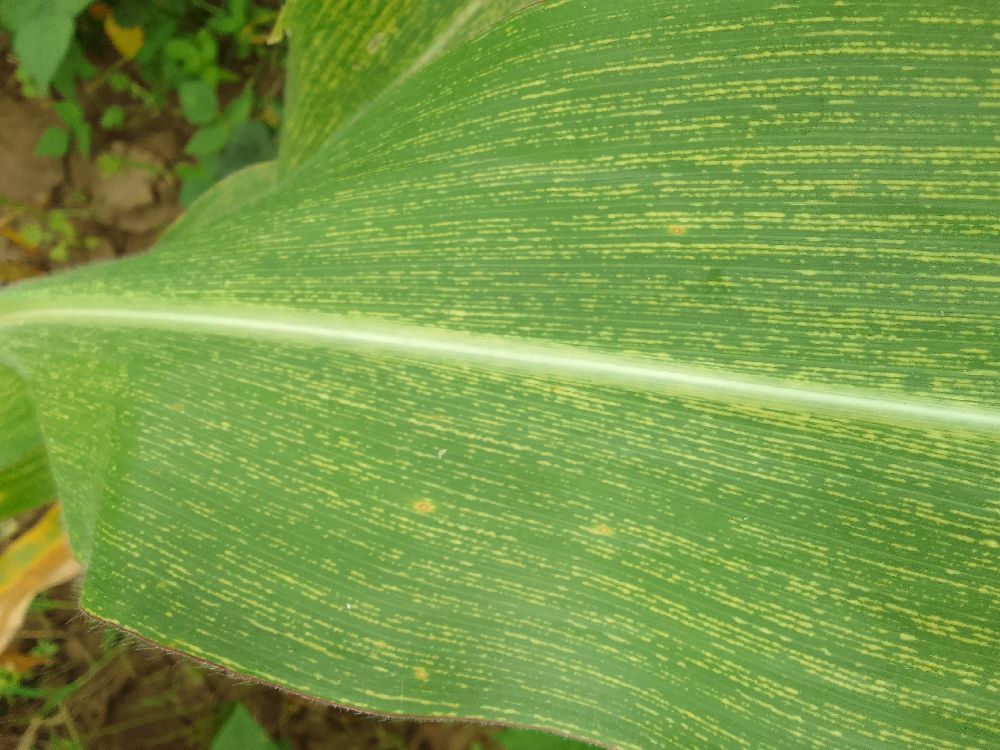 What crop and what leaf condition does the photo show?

maize, maize streak virus
